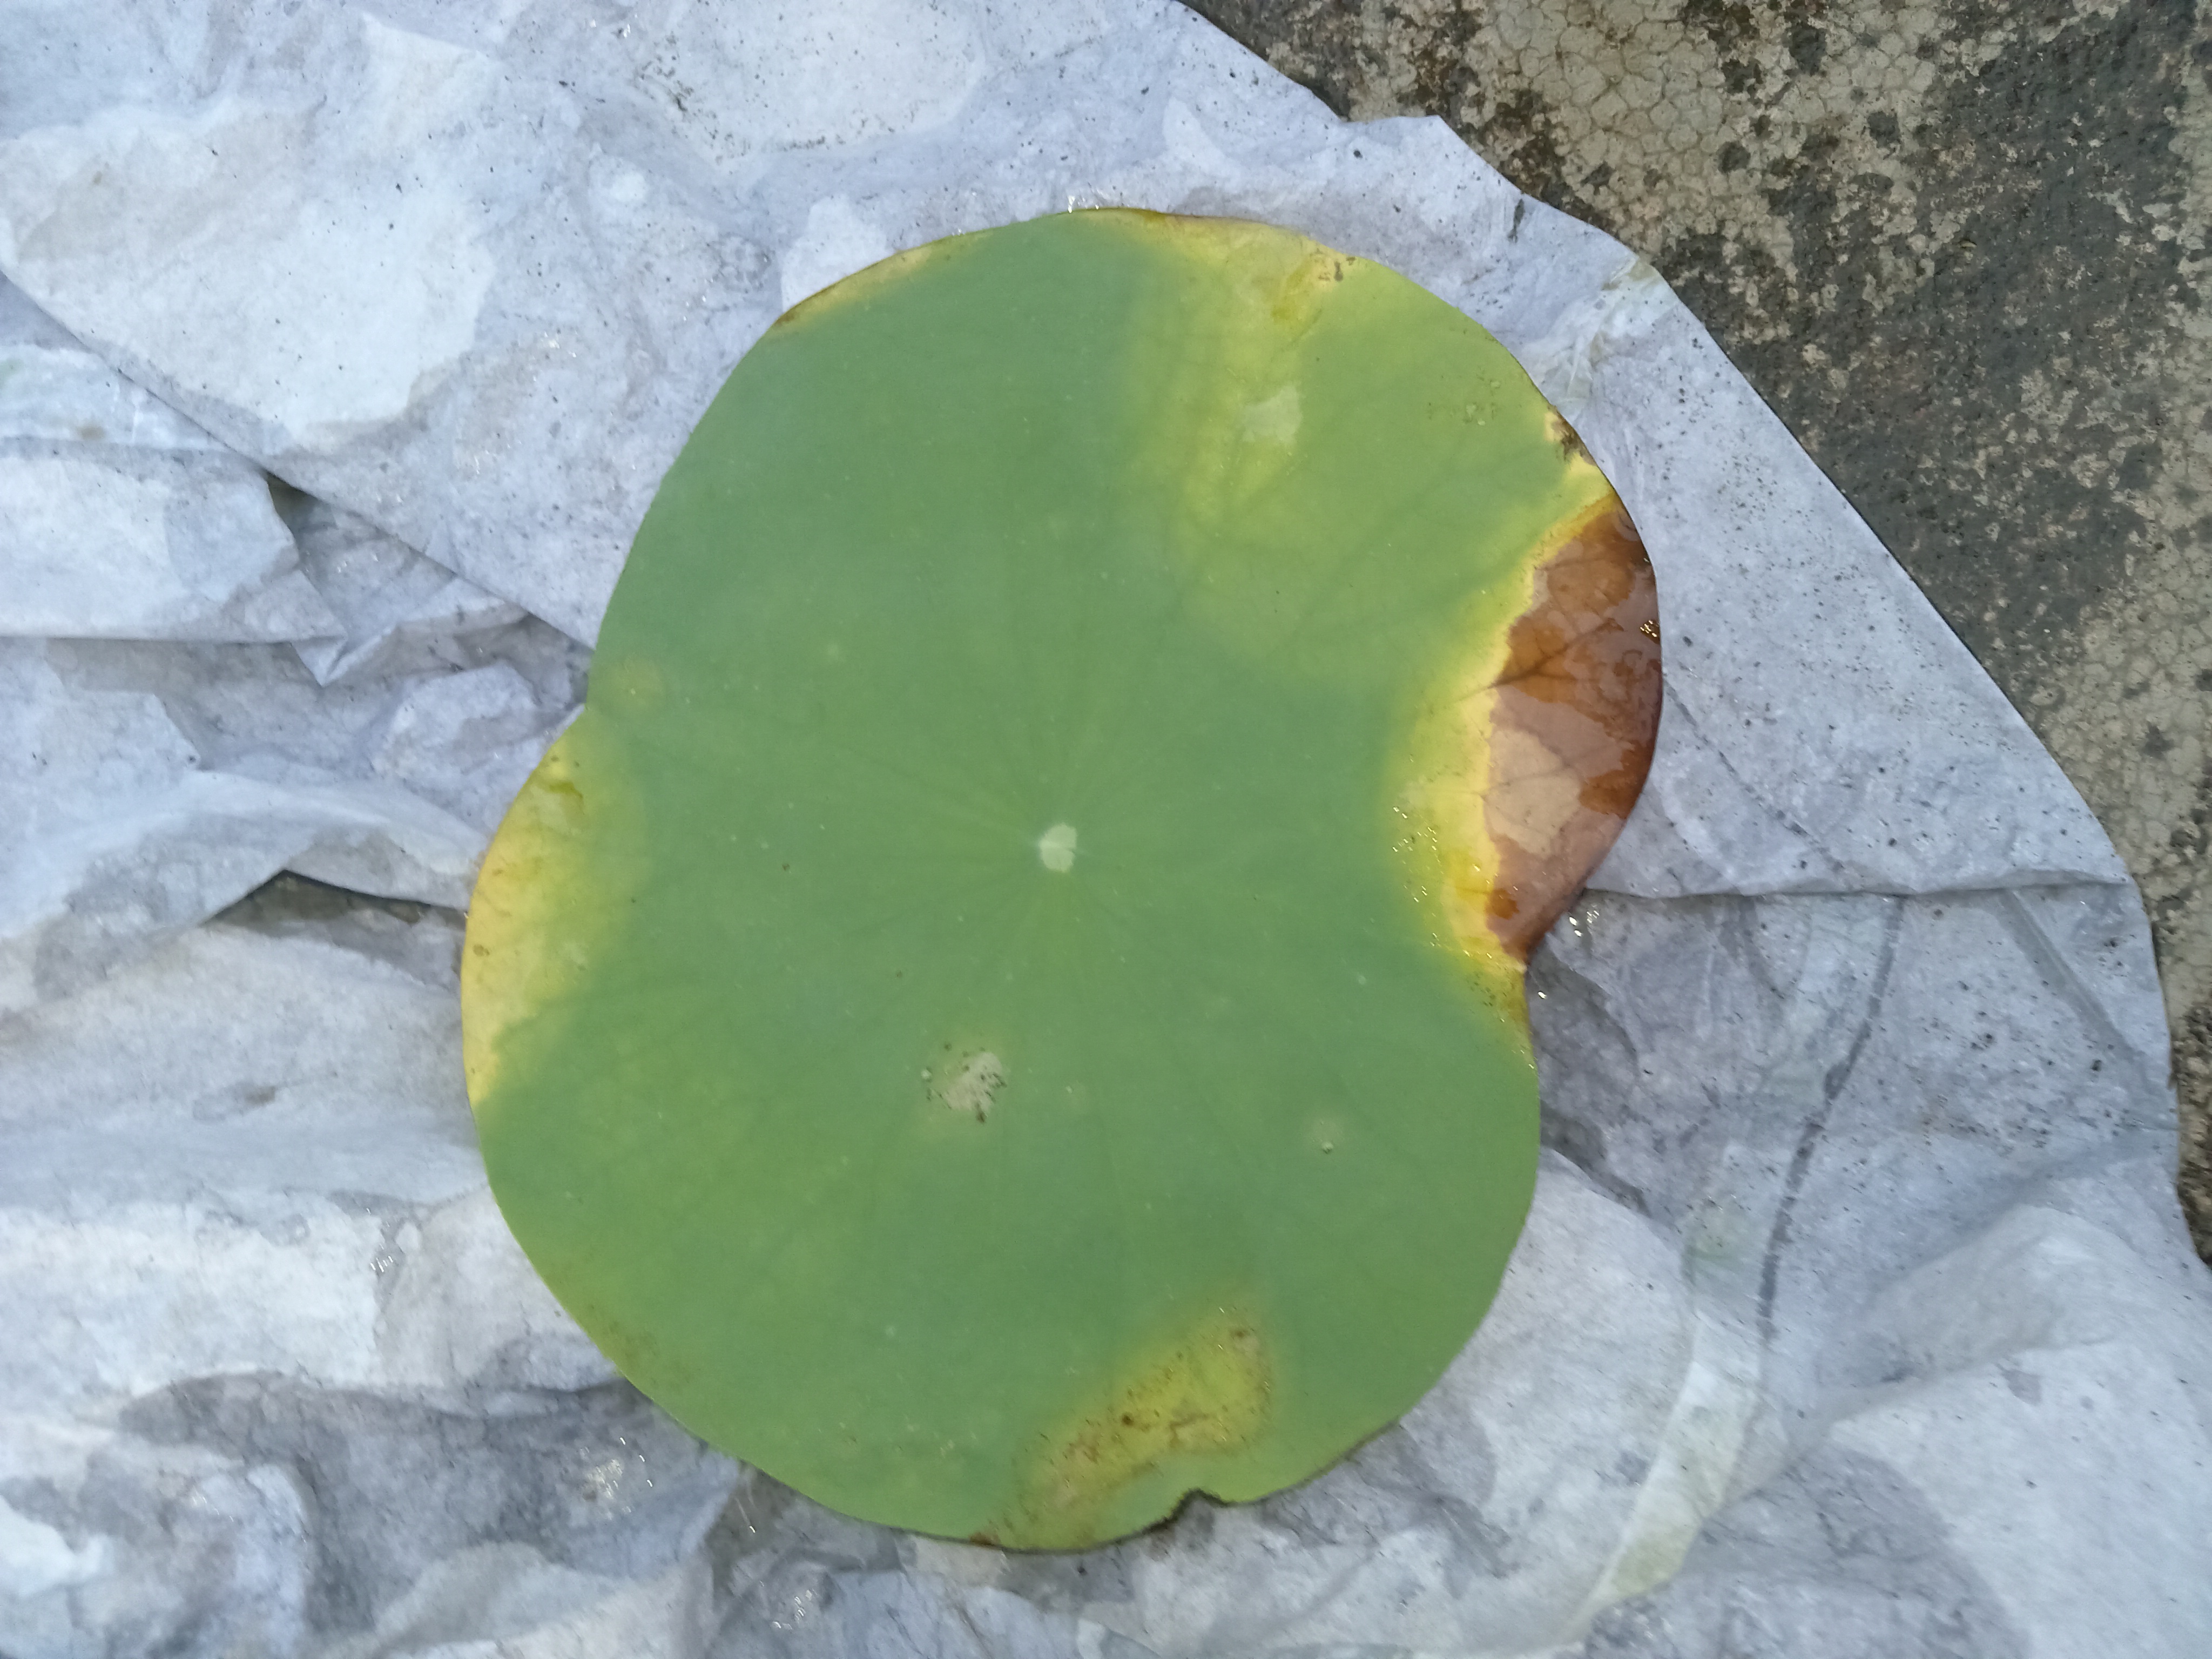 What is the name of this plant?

lotus
